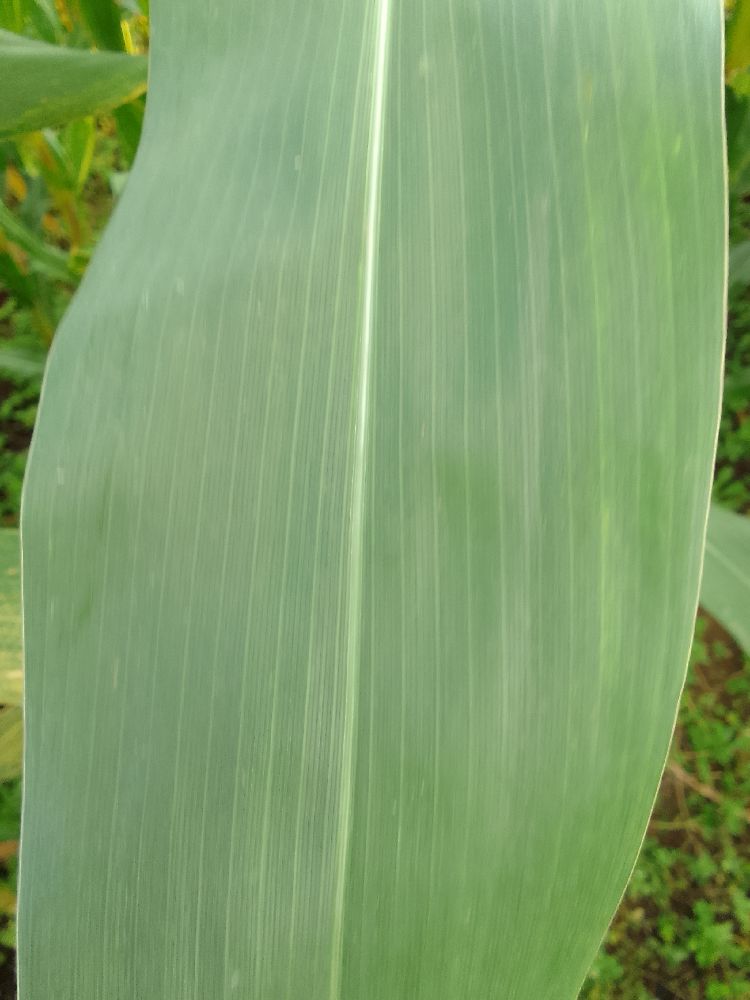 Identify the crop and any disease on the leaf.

maize, healthy
